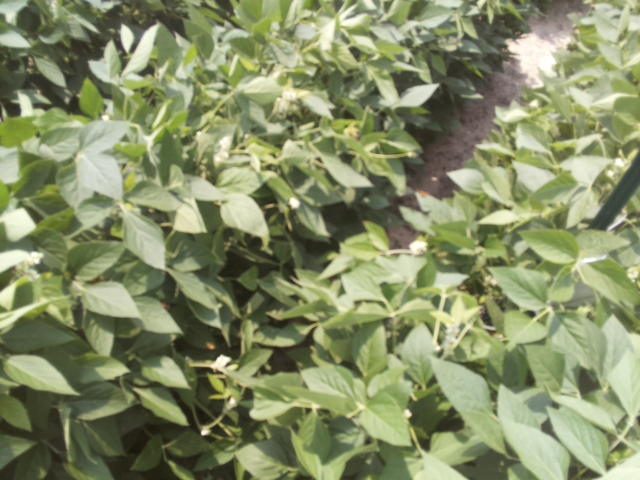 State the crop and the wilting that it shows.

soybean, leaves with no wilting
